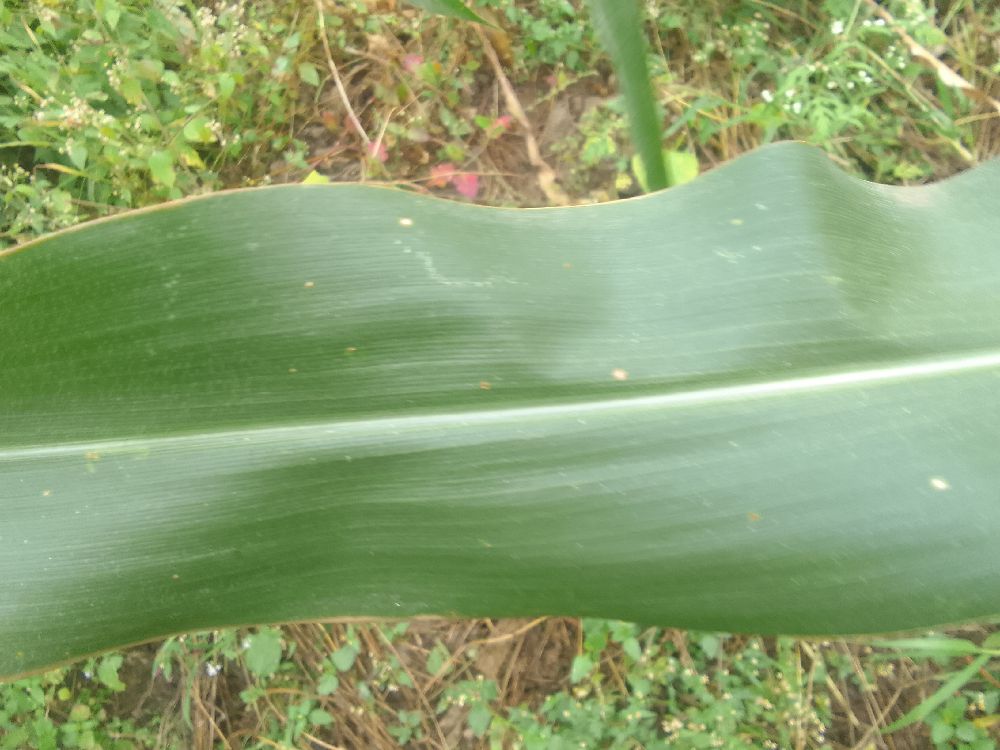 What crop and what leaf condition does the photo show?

maize, healthy
